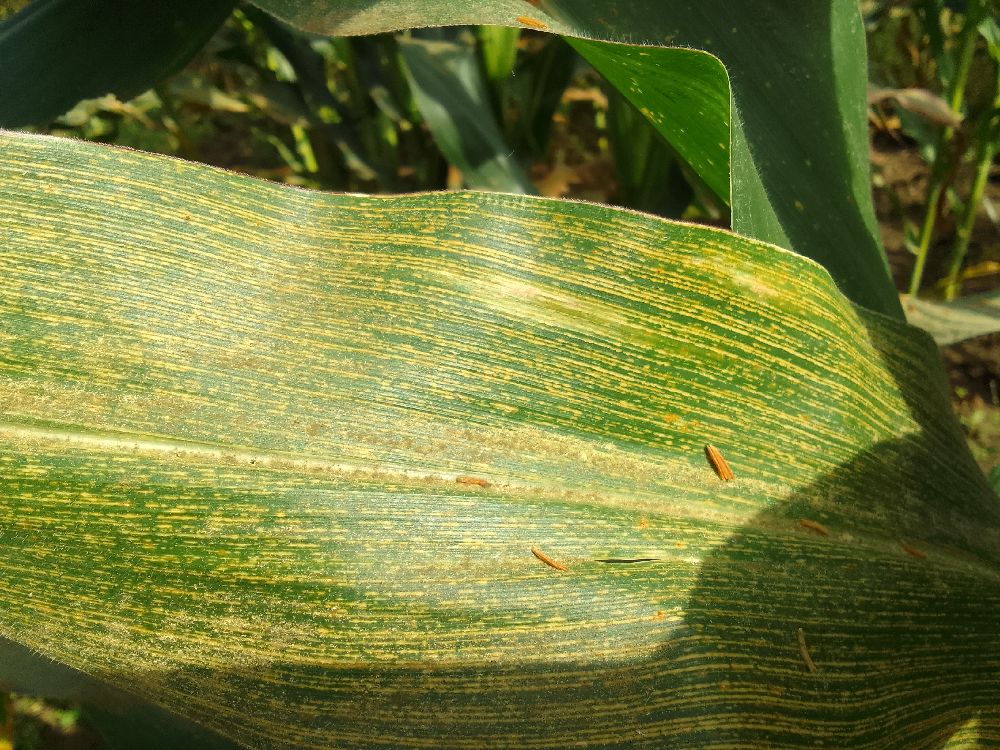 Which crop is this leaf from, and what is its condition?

maize, maize streak virus
